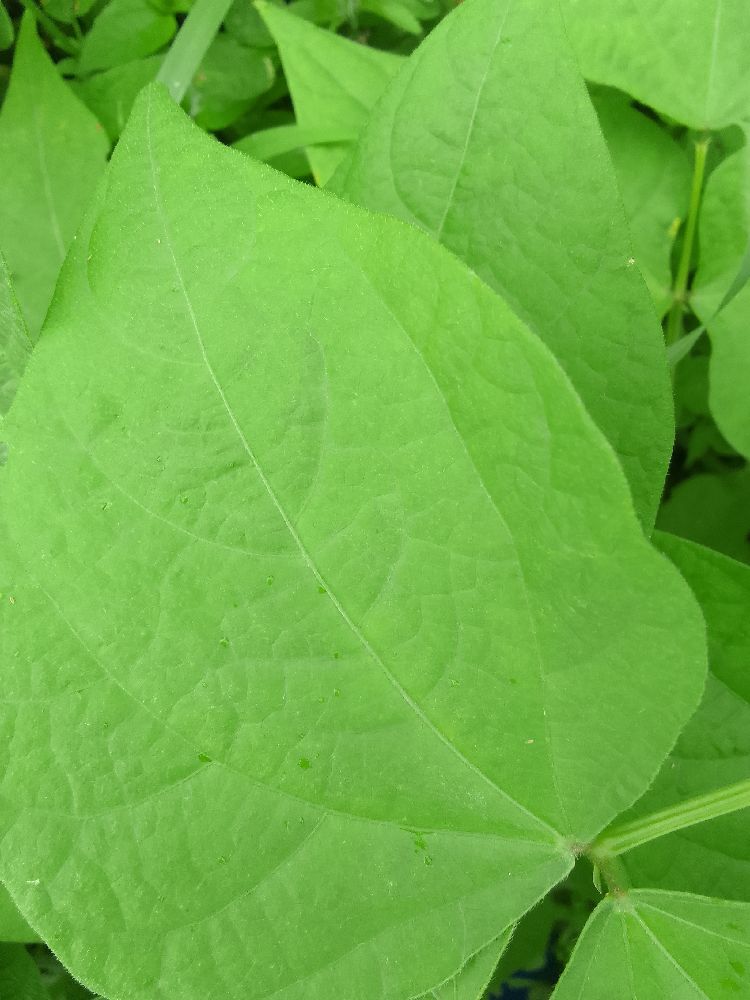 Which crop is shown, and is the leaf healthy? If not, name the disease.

common bean, healthy
